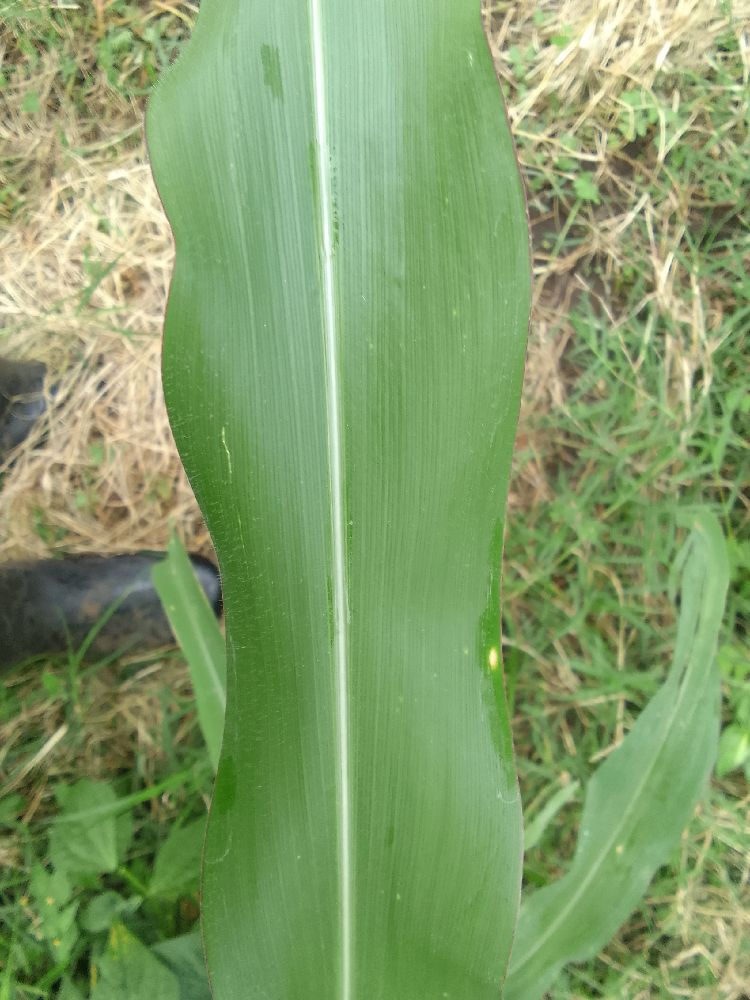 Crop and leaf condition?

maize, healthy
